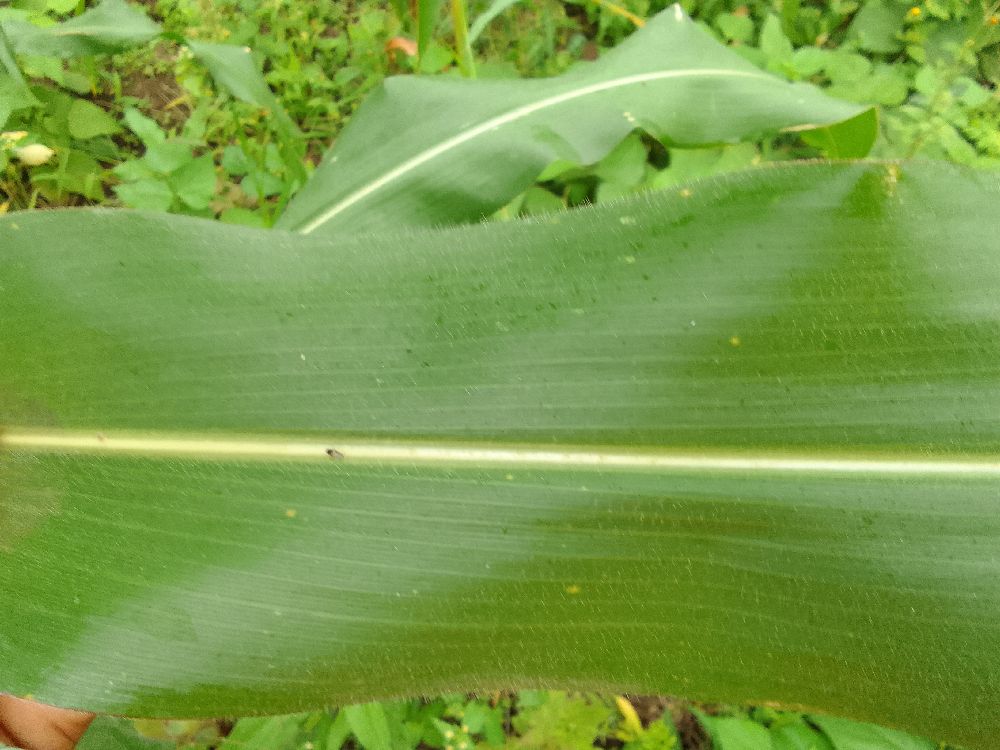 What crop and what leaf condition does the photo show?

maize, healthy
